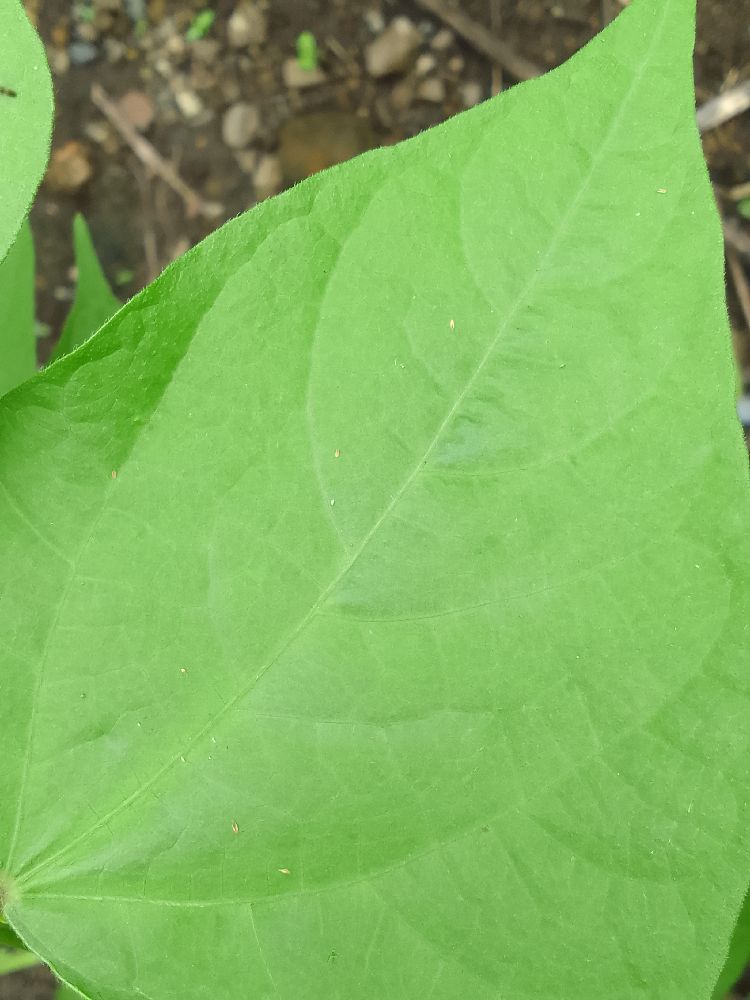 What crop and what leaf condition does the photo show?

common bean, healthy
